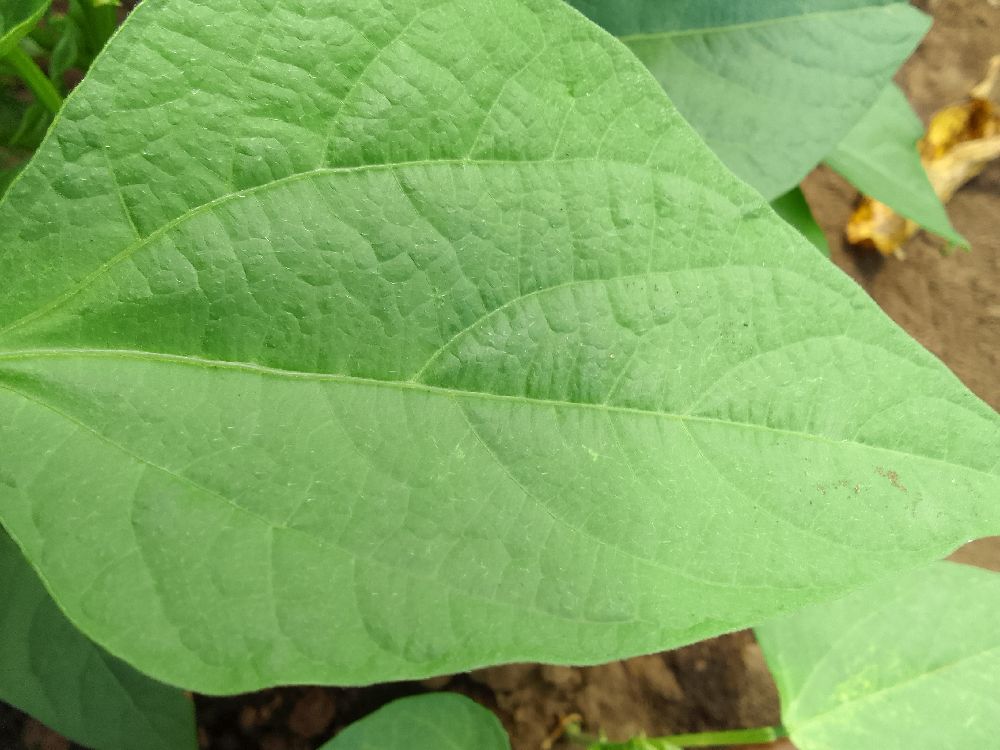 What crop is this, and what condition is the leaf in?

common bean, healthy
